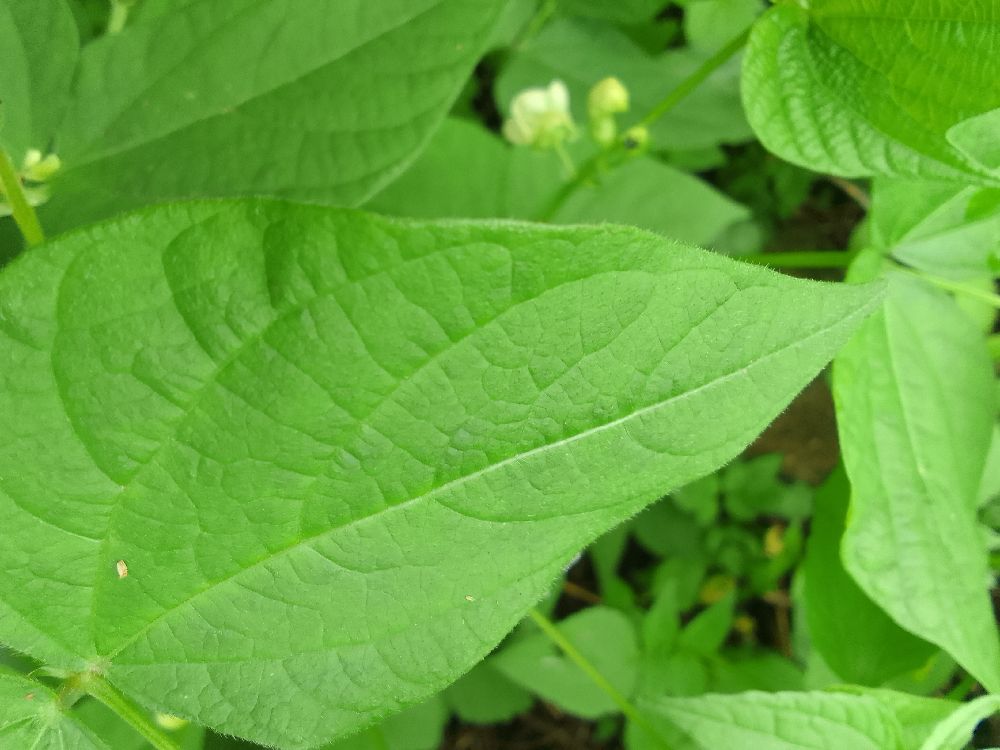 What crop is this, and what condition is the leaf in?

common bean, healthy
